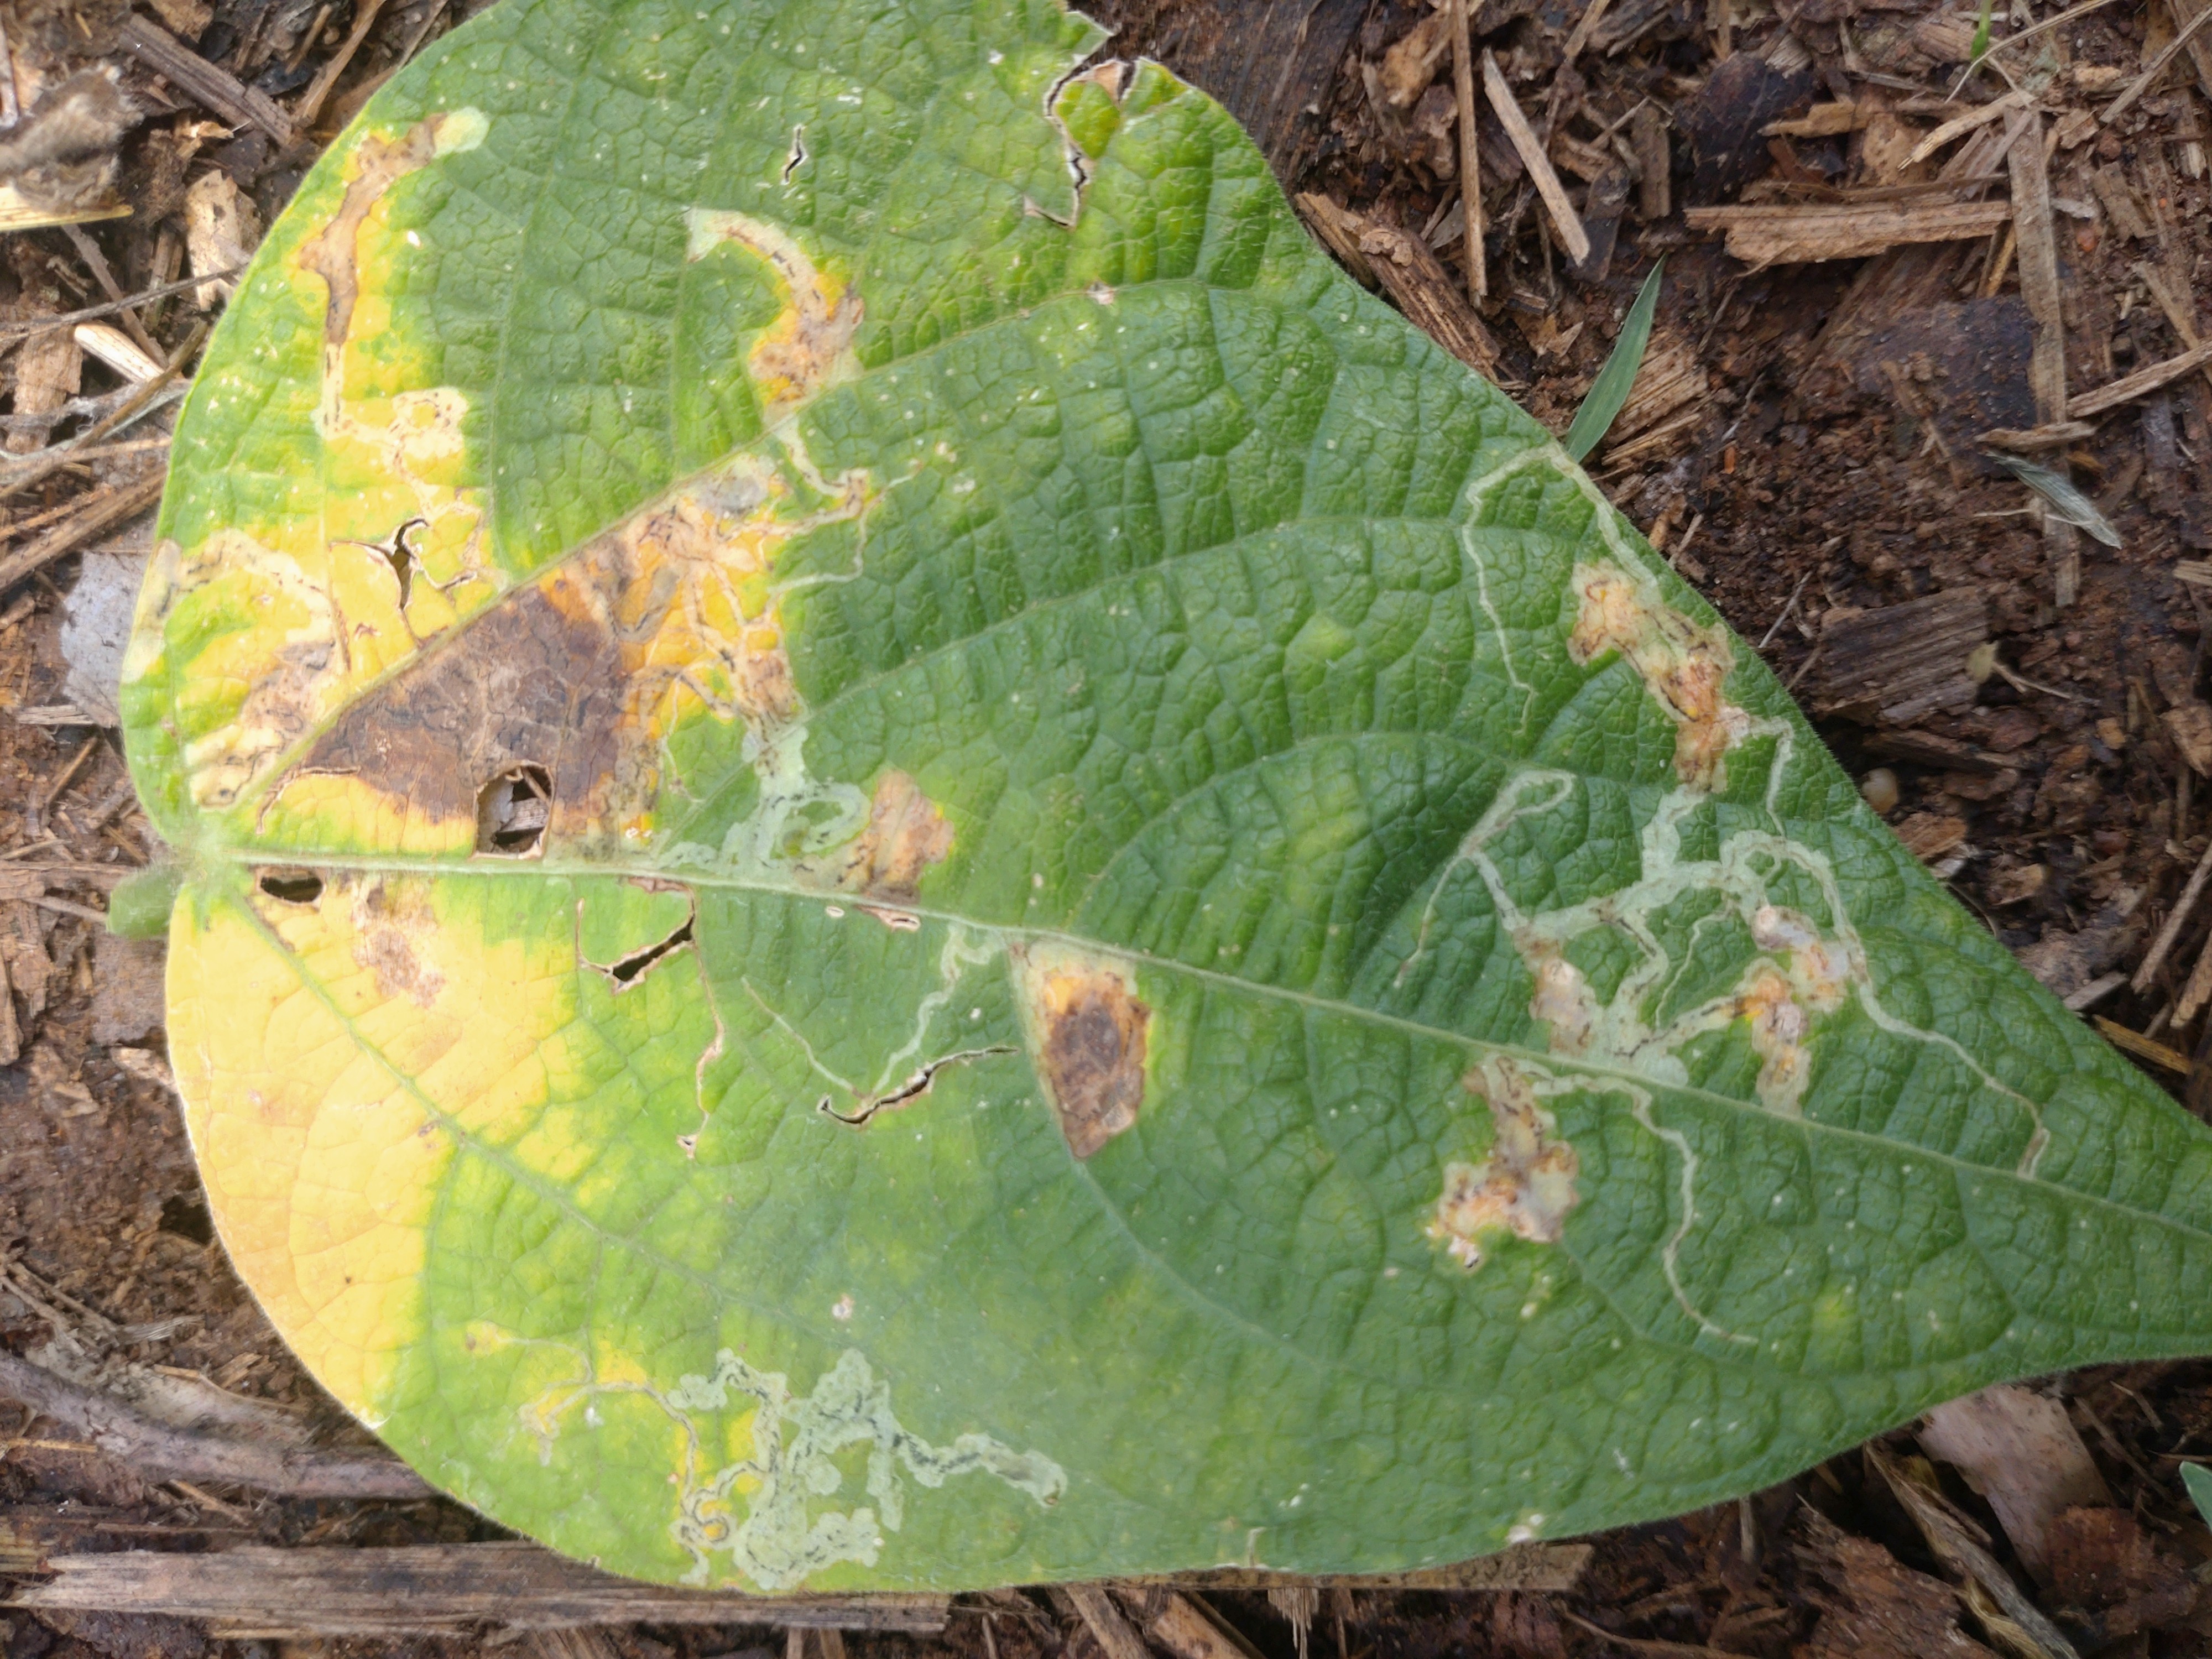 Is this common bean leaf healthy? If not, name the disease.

anthracnose
